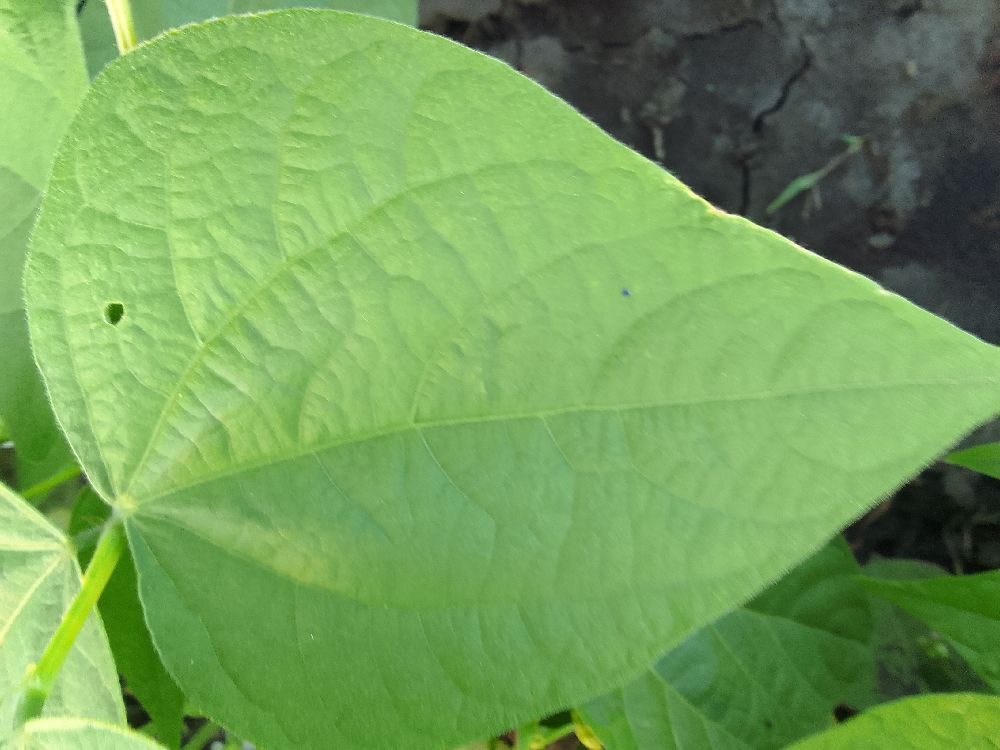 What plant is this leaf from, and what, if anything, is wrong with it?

common bean, healthy
